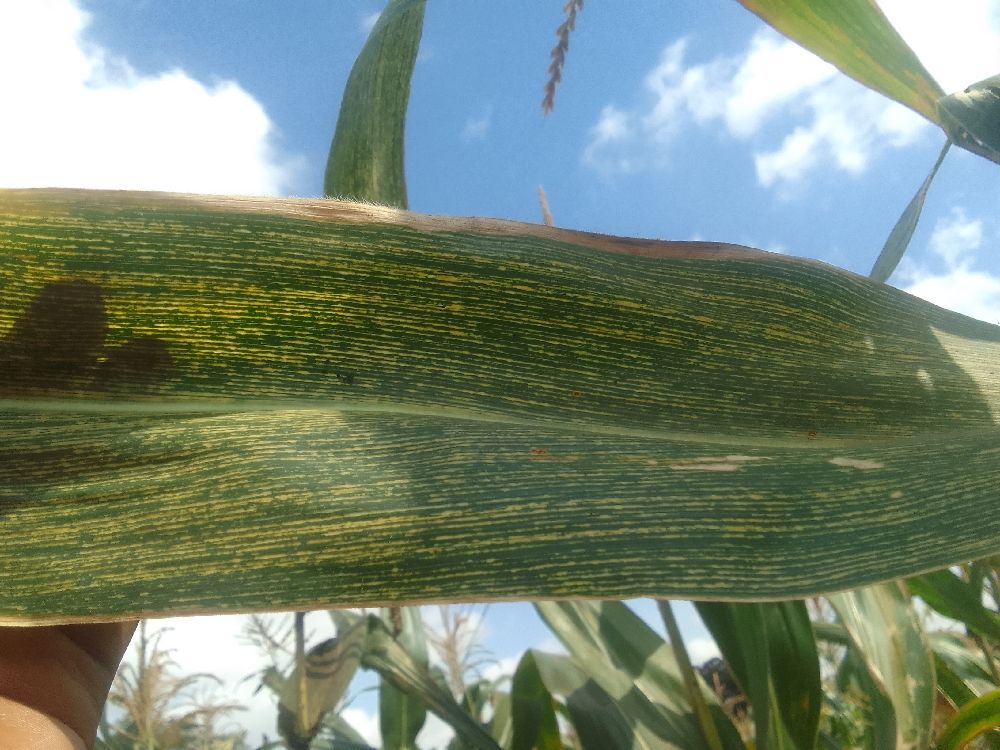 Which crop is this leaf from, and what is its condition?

maize, maize streak virus
